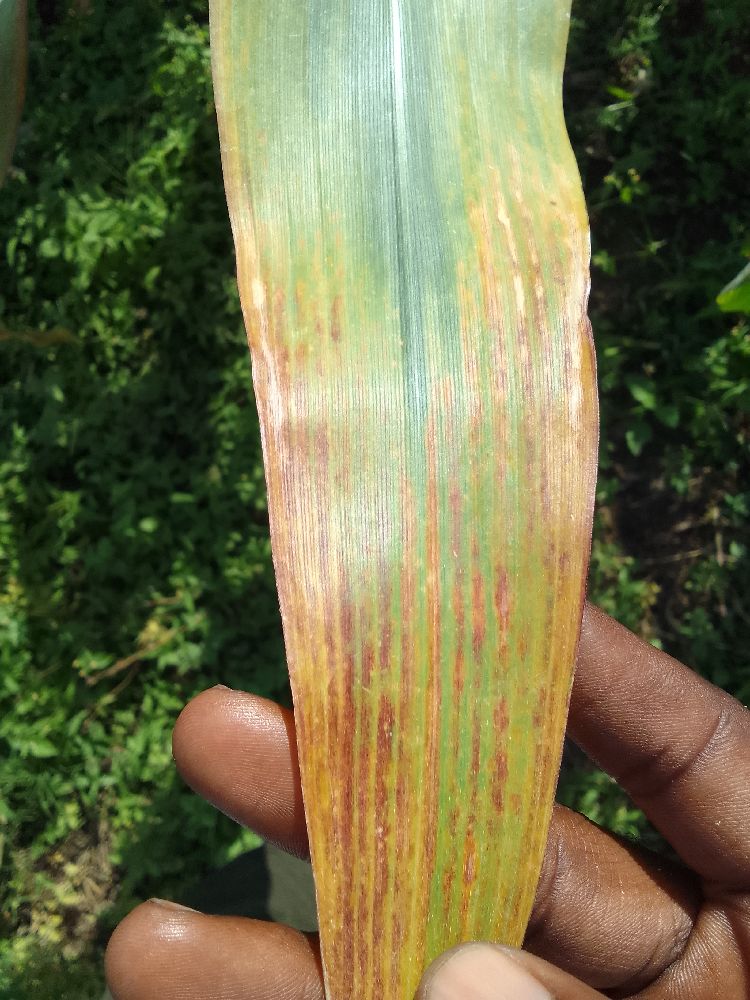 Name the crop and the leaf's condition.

maize, maize lethal necrosis
